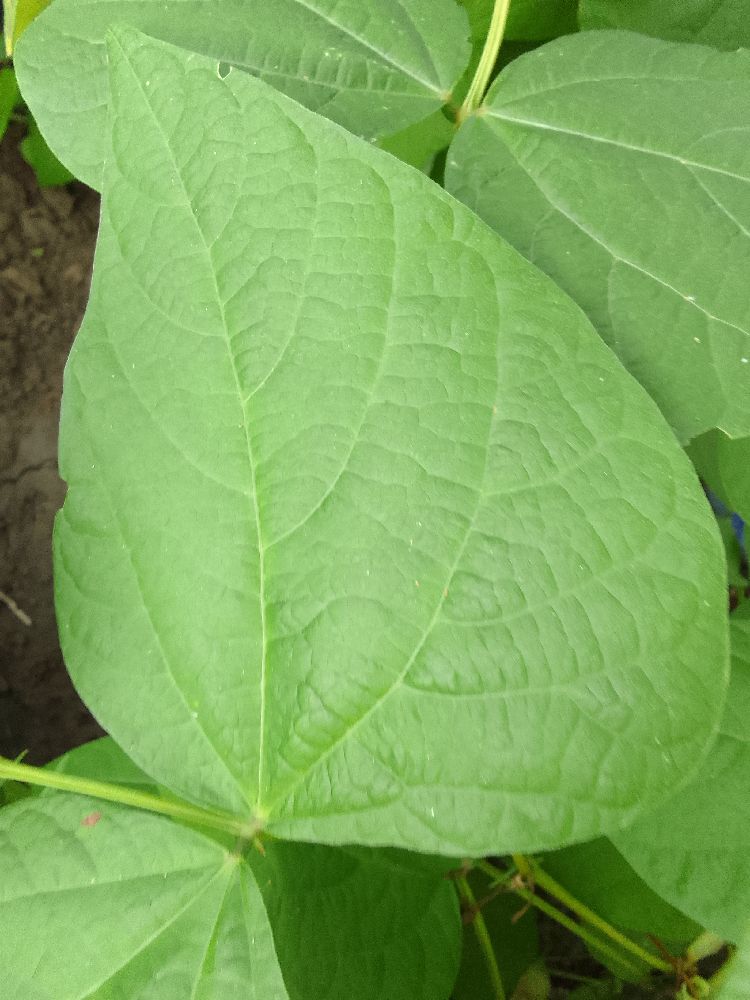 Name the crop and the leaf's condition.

common bean, healthy
